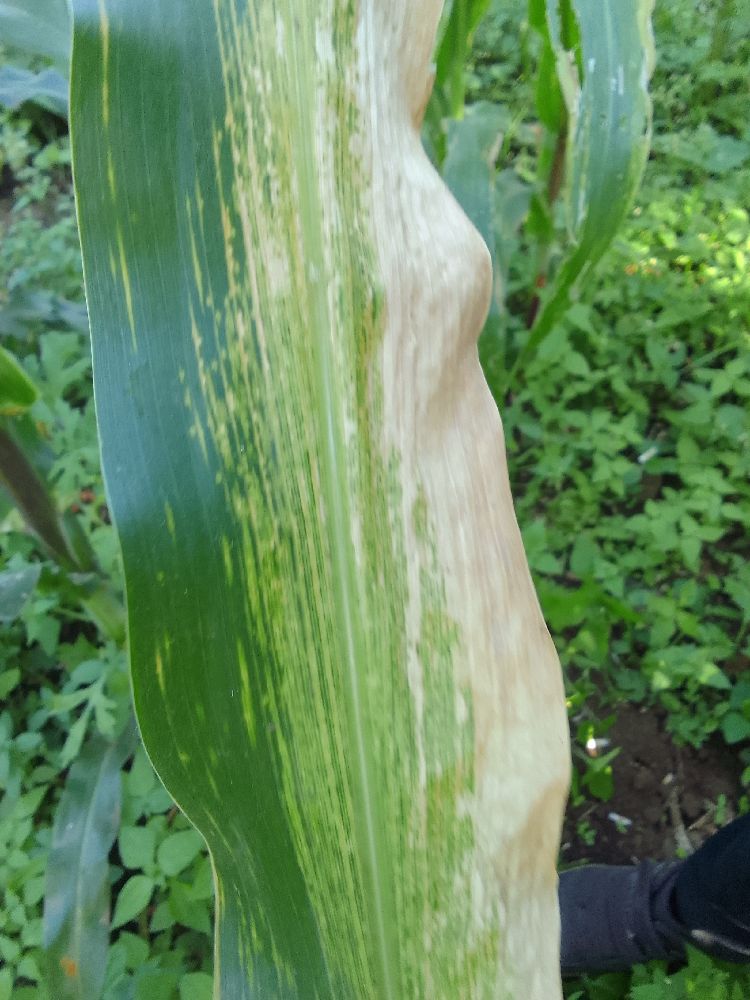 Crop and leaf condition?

maize, maize lethal necrosis
